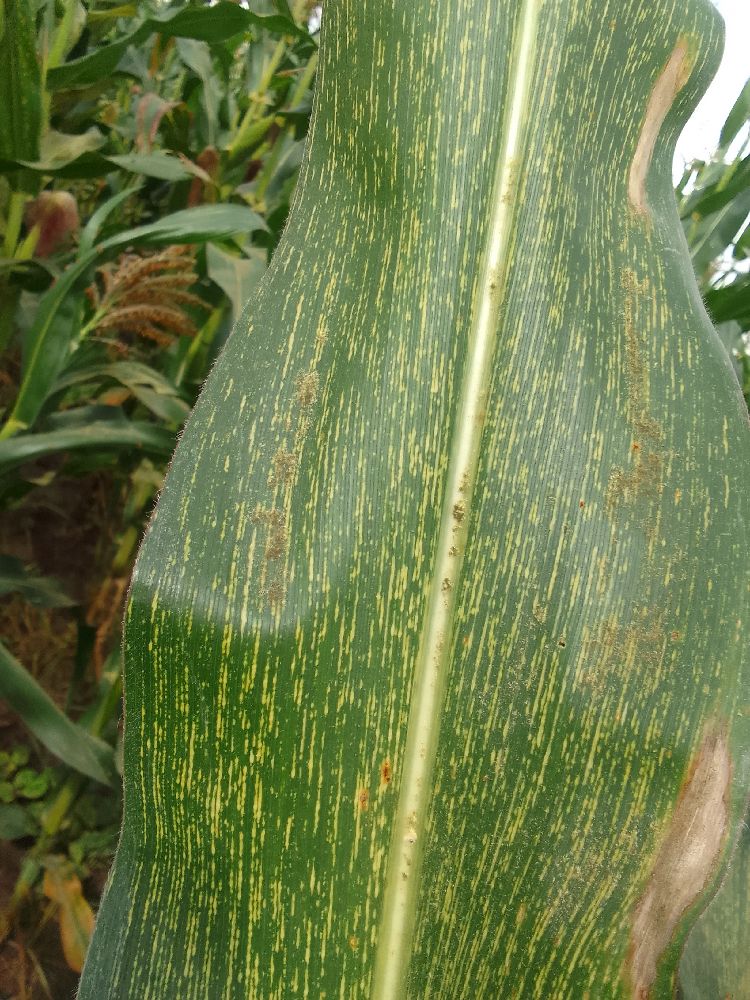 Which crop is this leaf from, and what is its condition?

maize, maize streak virus
